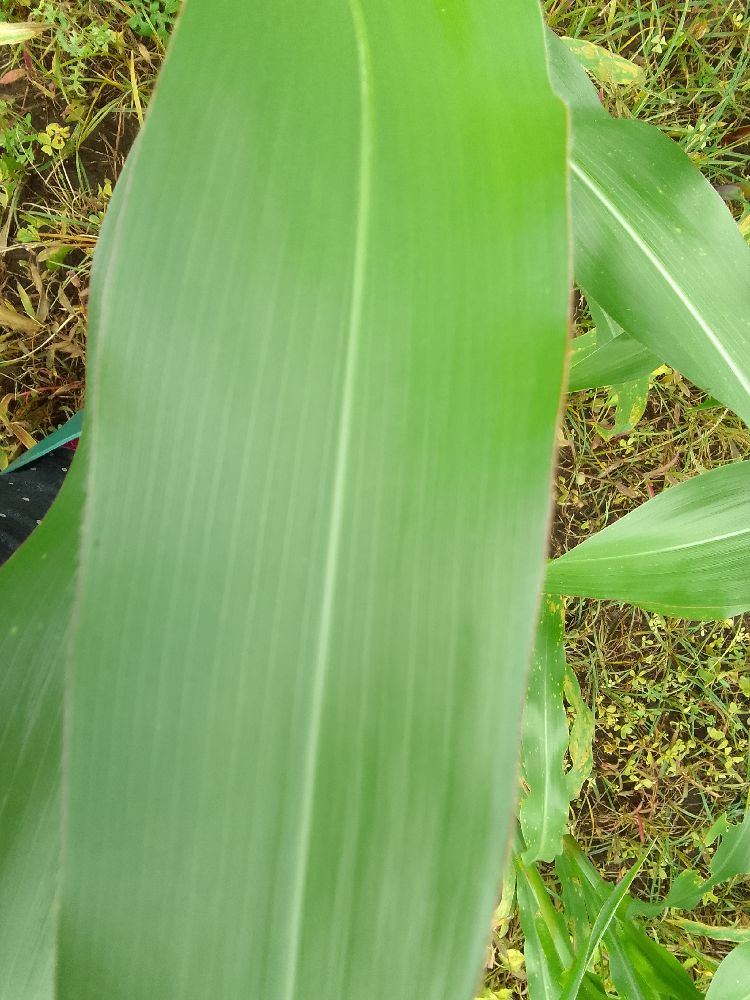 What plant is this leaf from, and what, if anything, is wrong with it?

maize, healthy
